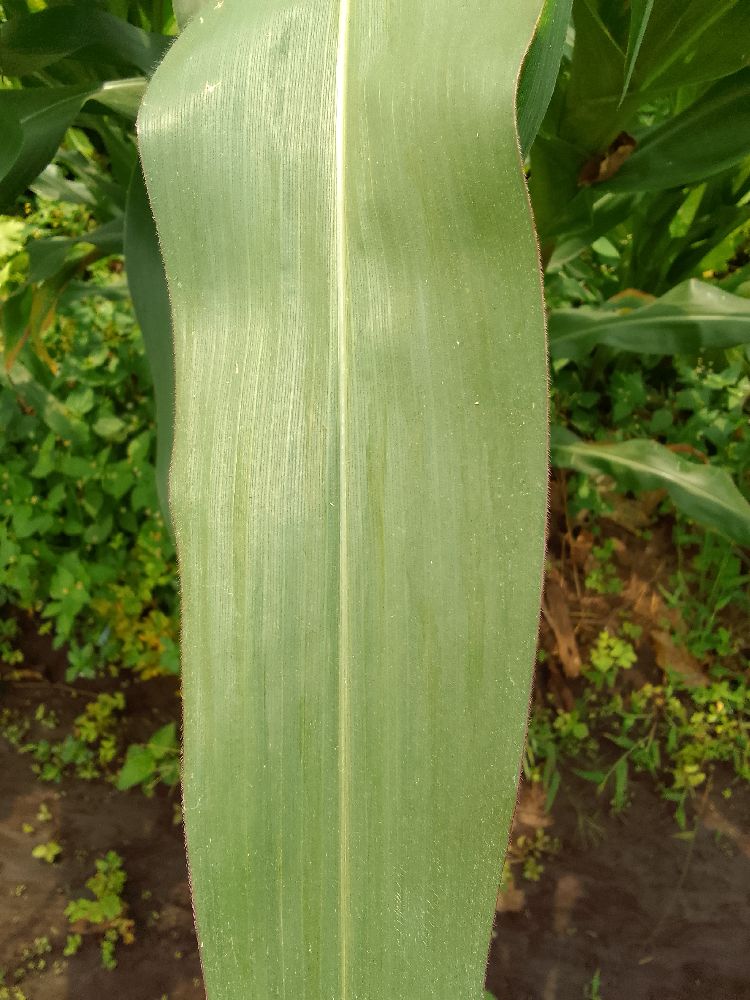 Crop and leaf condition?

maize, healthy
